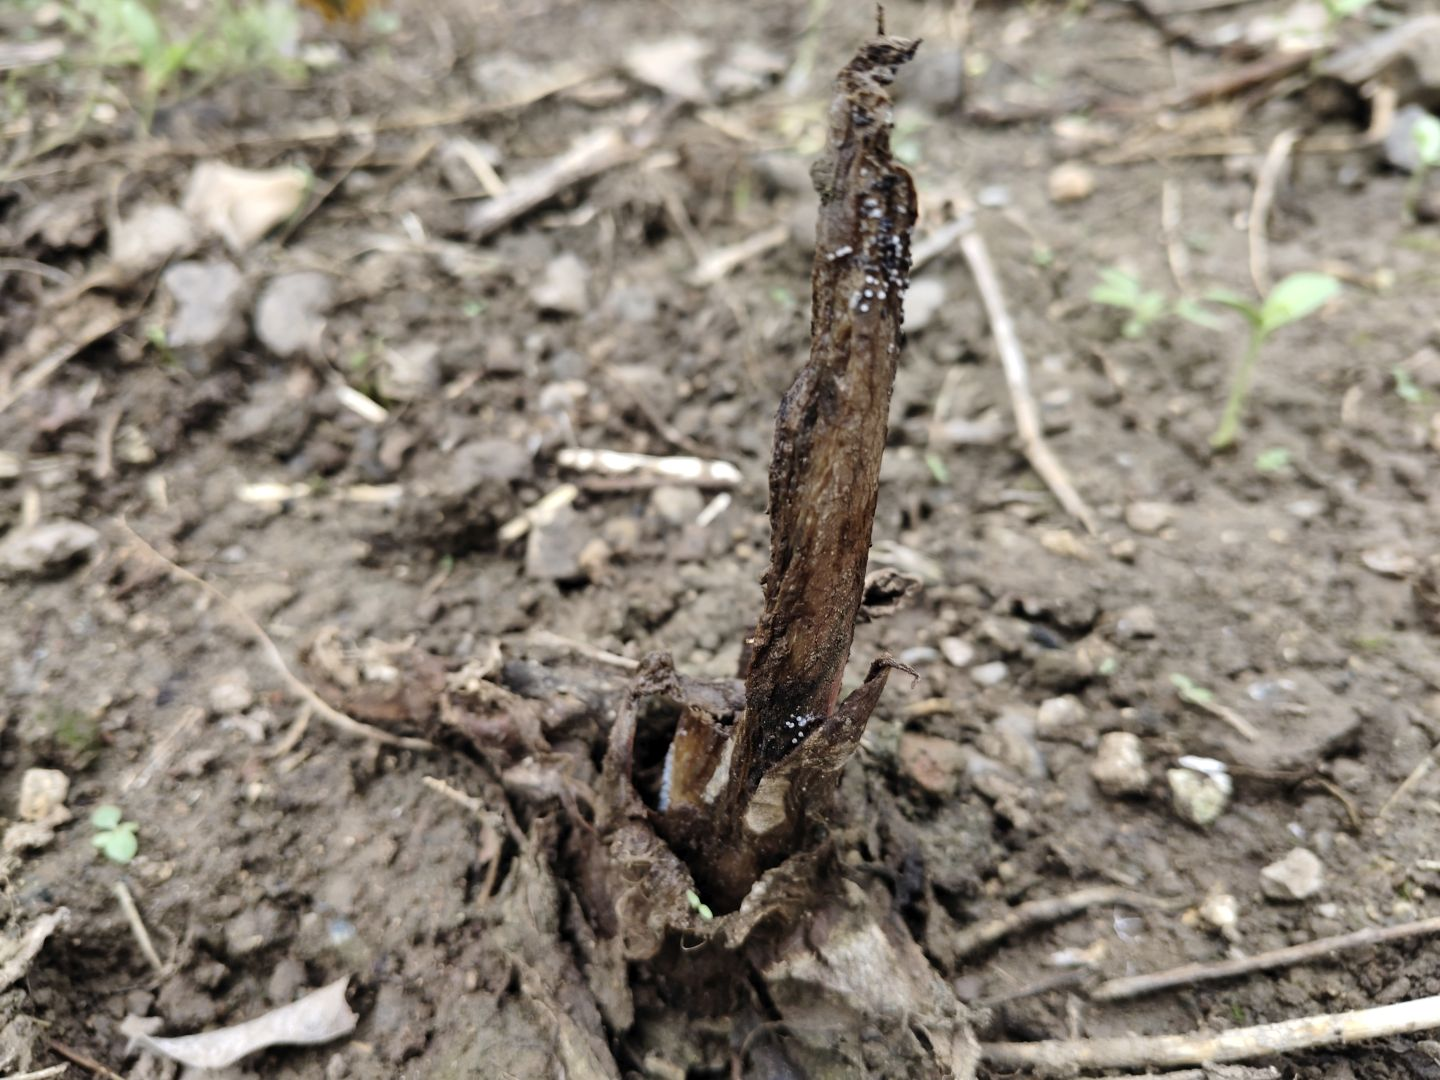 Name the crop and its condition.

taro, root rot
